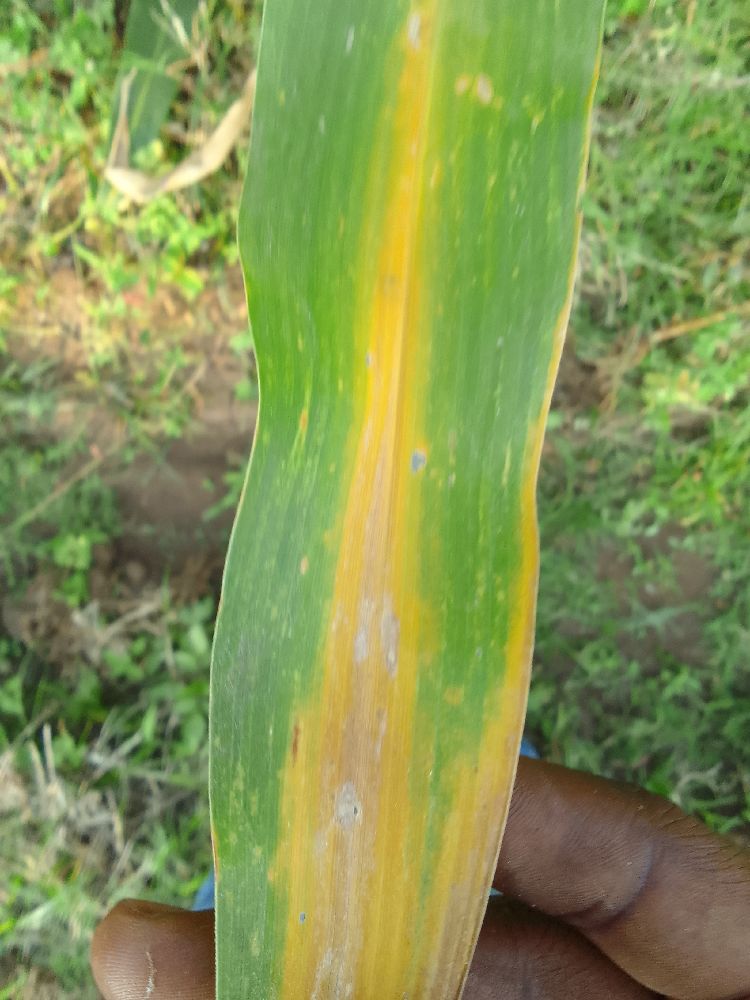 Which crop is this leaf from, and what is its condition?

maize, maize lethal necrosis
